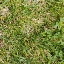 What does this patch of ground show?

unstructured weed
